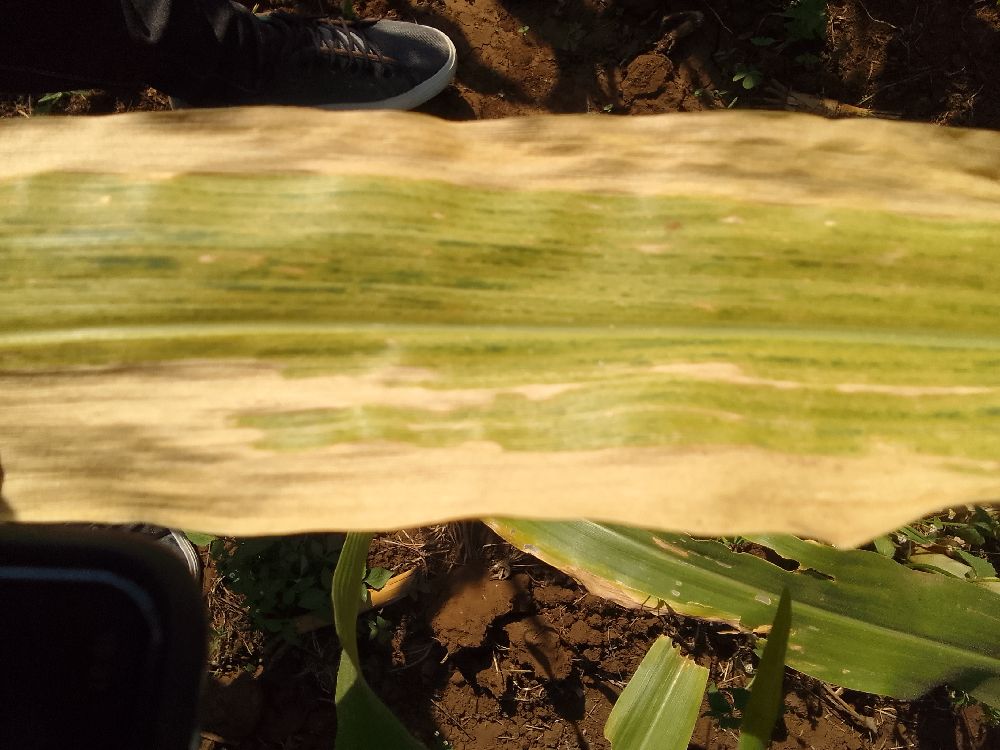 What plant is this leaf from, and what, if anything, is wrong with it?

maize, maize lethal necrosis
